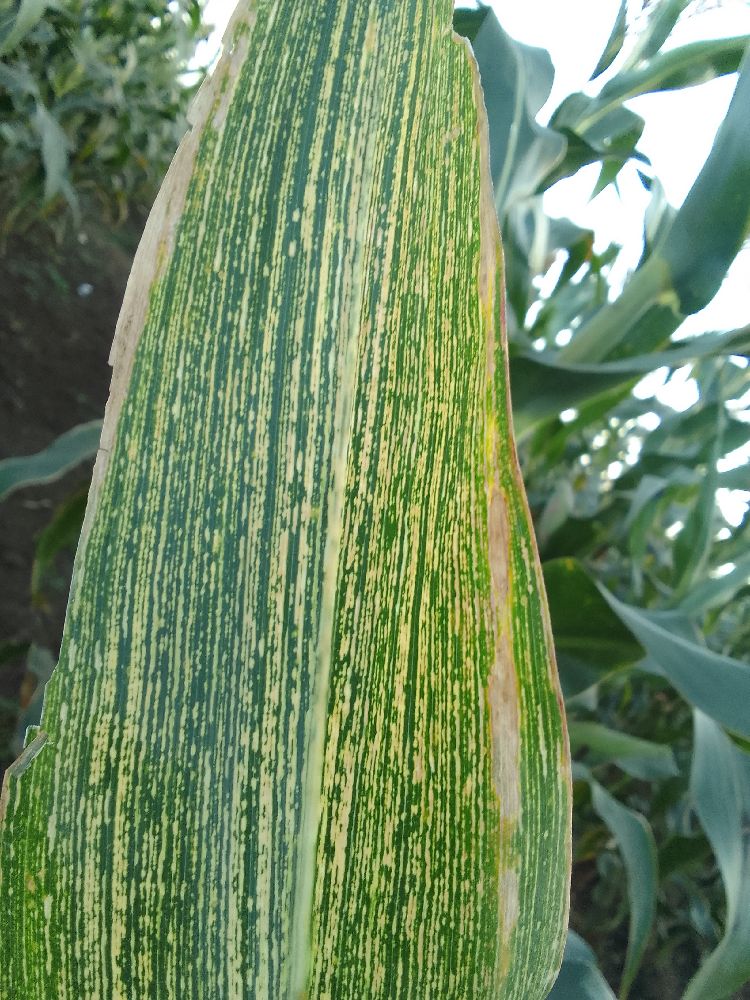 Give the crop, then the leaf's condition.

maize, maize streak virus
